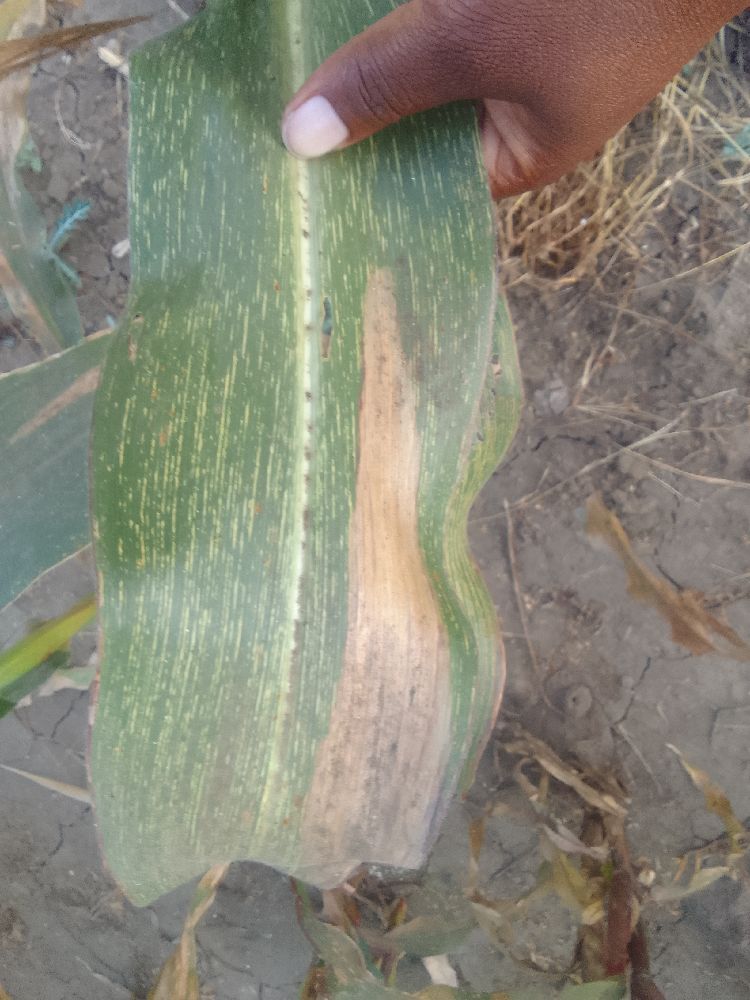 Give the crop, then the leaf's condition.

maize, maize streak virus
